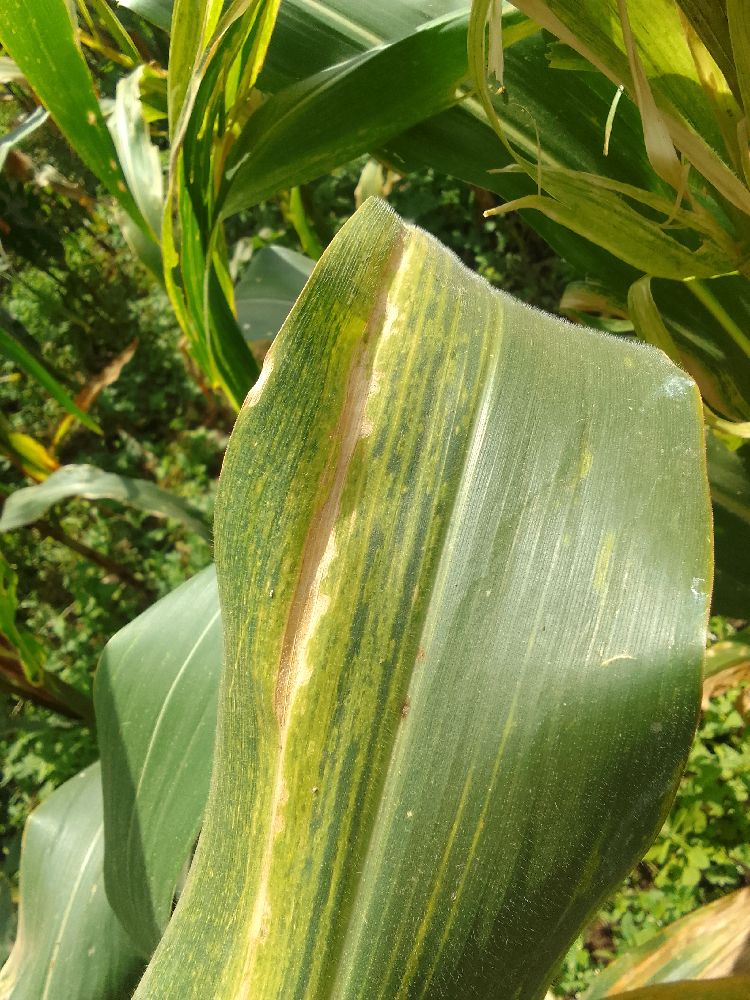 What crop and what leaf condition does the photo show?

maize, maize lethal necrosis
